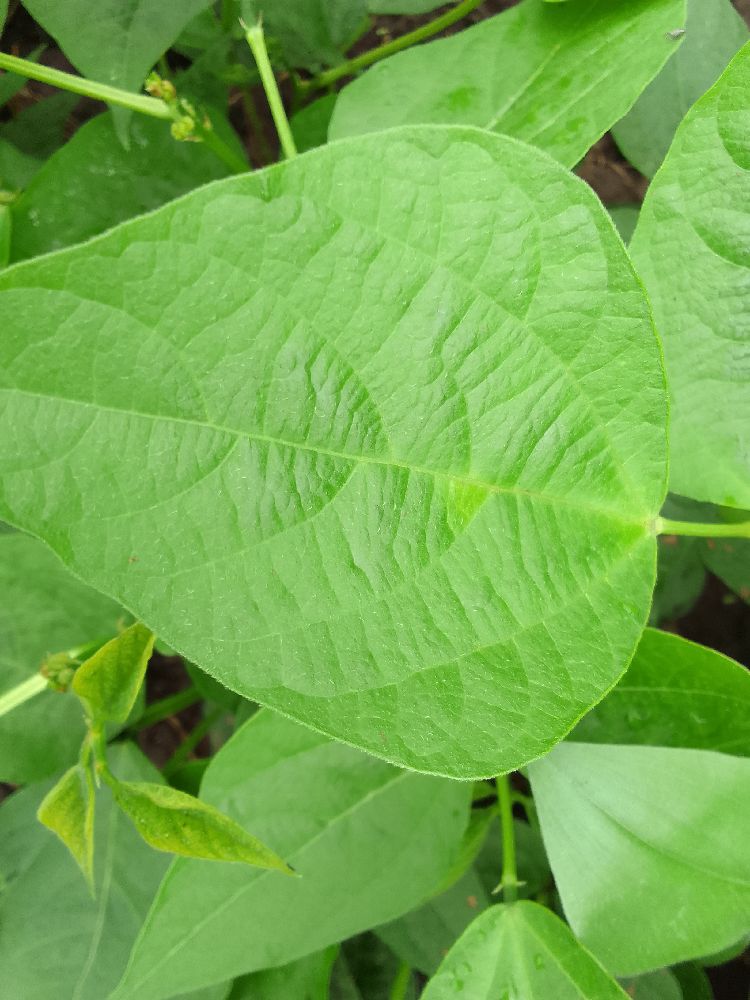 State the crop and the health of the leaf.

common bean, healthy
